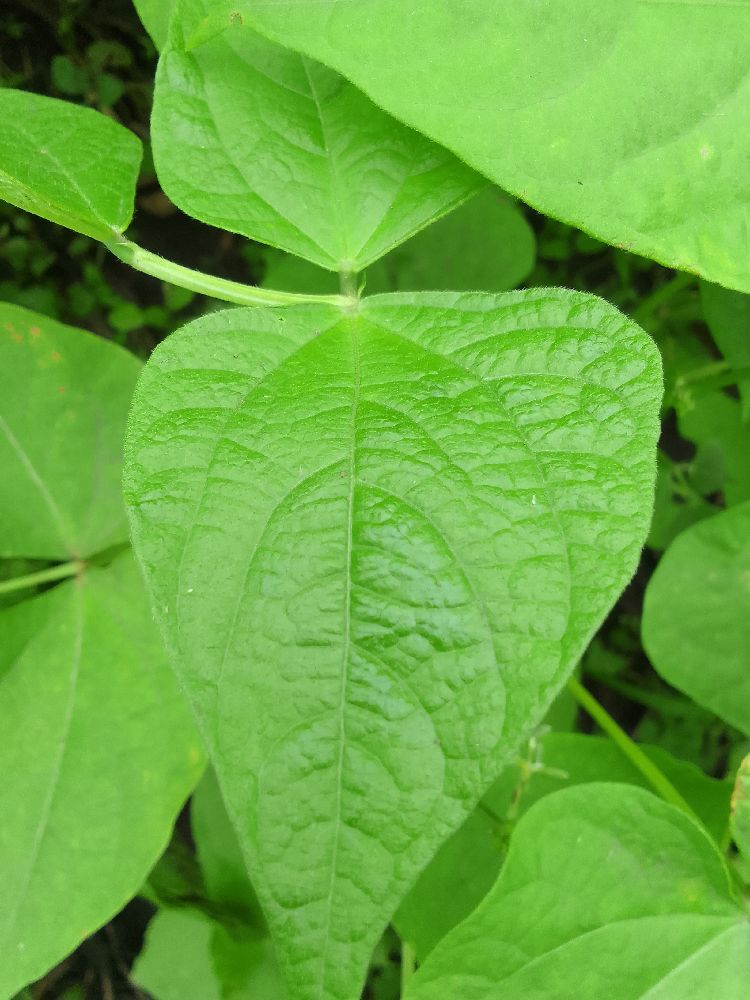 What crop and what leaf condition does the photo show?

common bean, healthy
